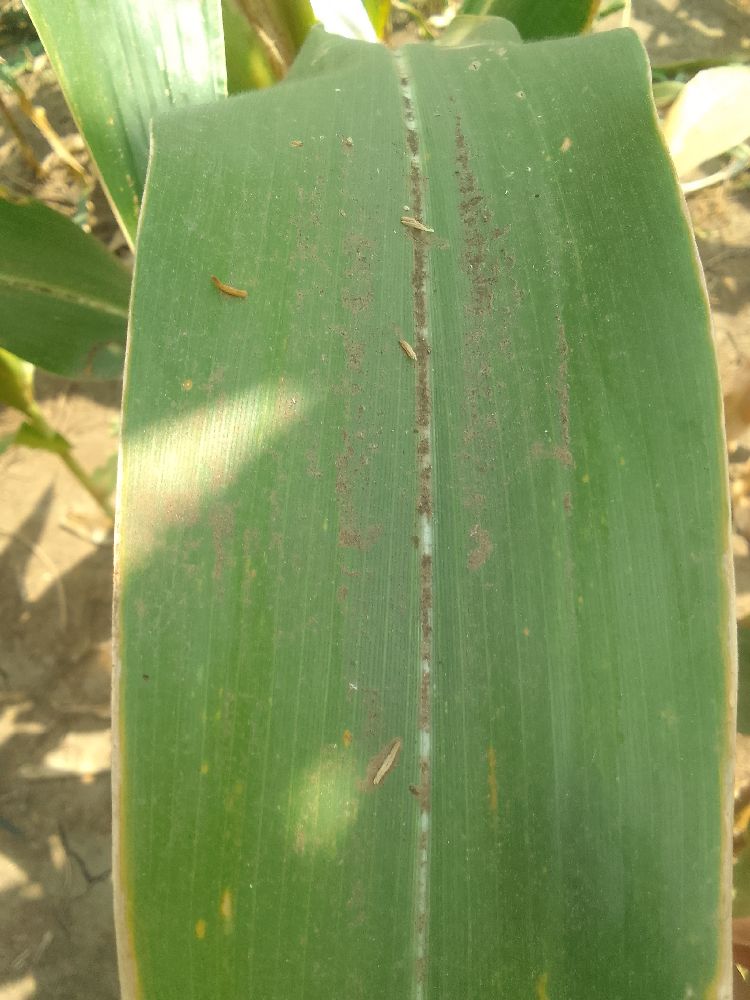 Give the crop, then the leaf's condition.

maize, healthy
